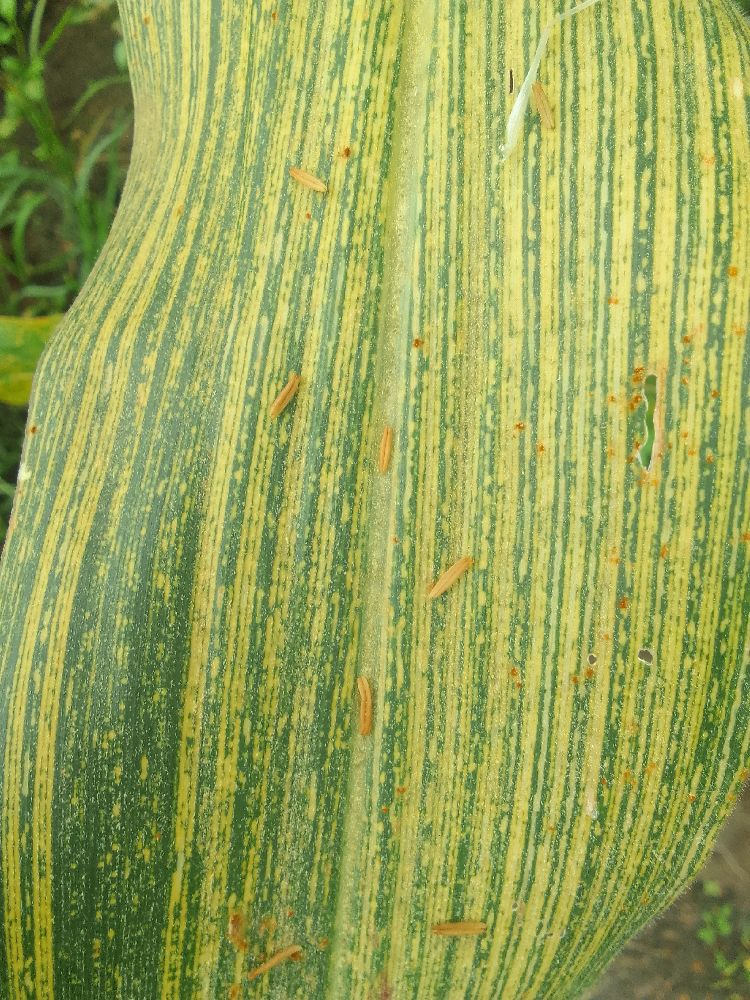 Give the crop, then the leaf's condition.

maize, maize streak virus
